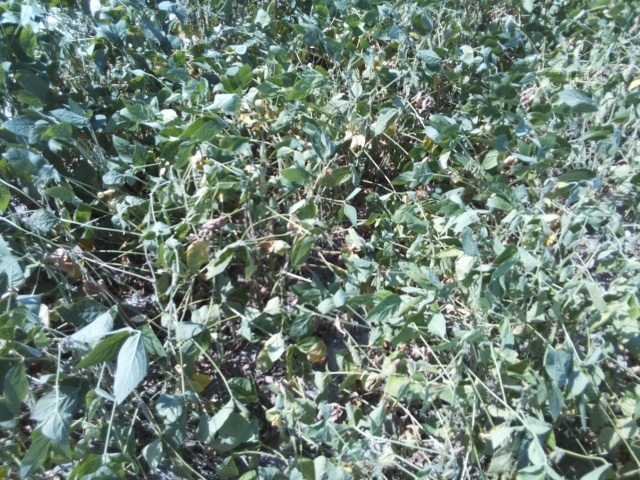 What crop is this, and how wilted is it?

soybean, moderate turgor loss in upper canopy
